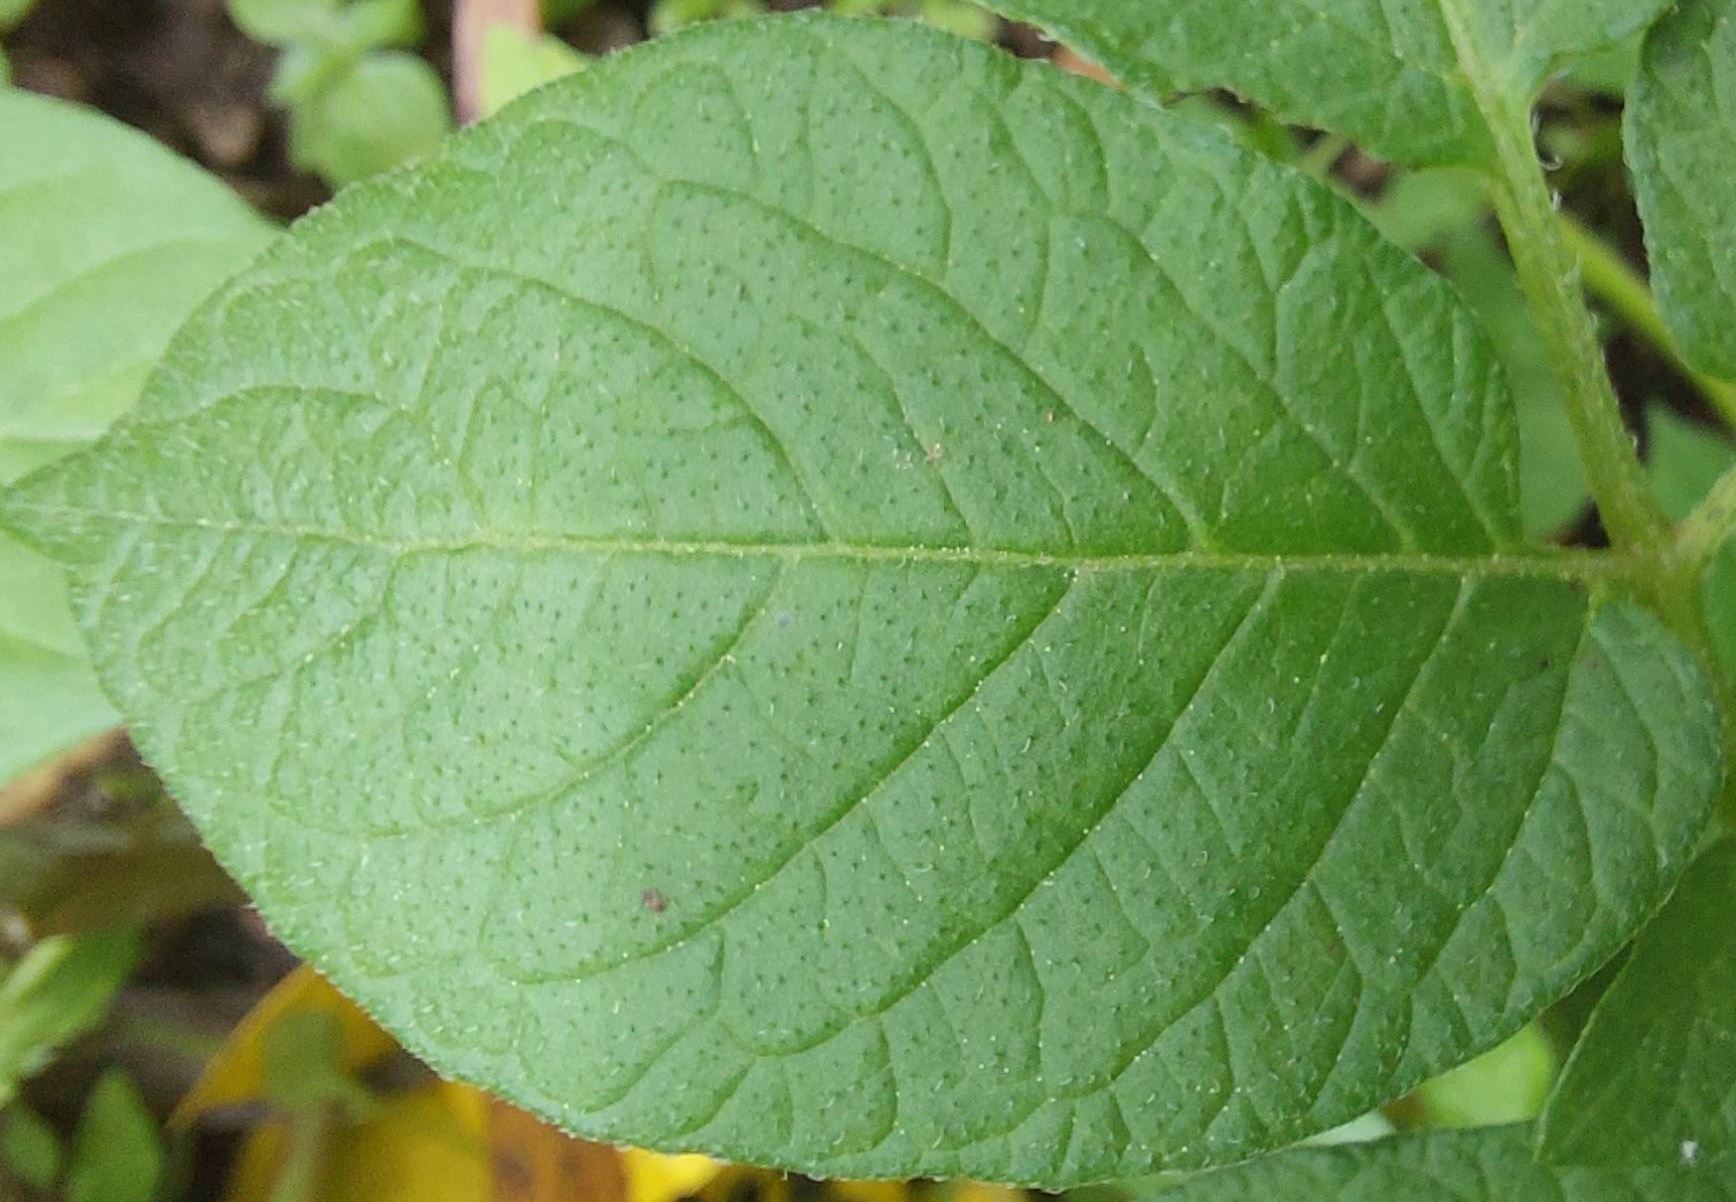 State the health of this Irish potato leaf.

healthy
